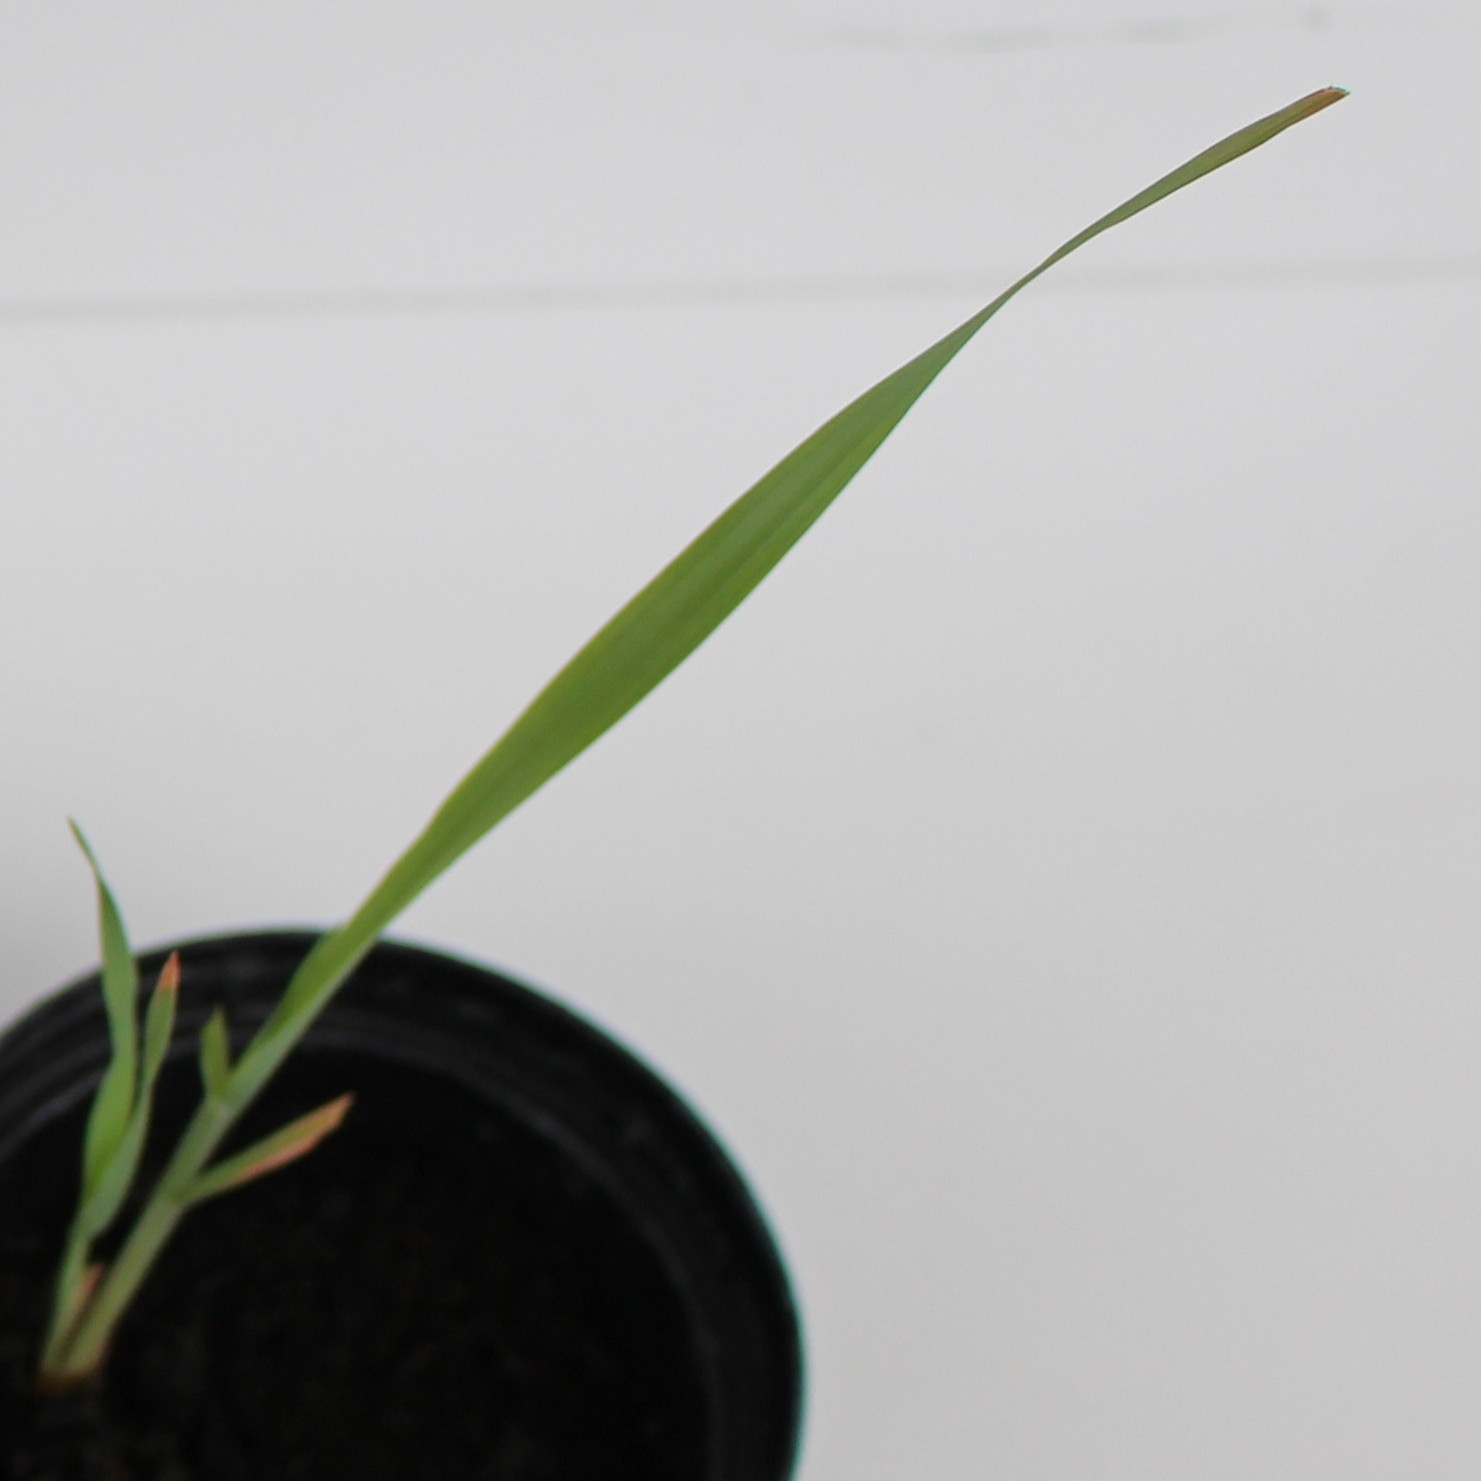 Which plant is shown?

Avena sterilis
